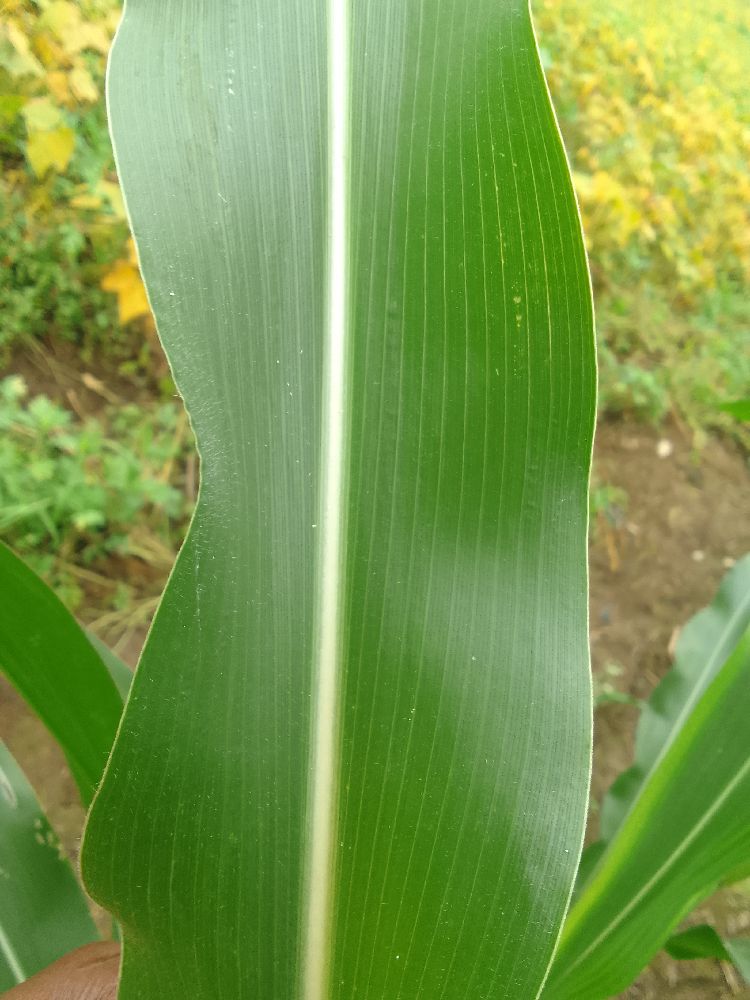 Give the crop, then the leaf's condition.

maize, healthy
